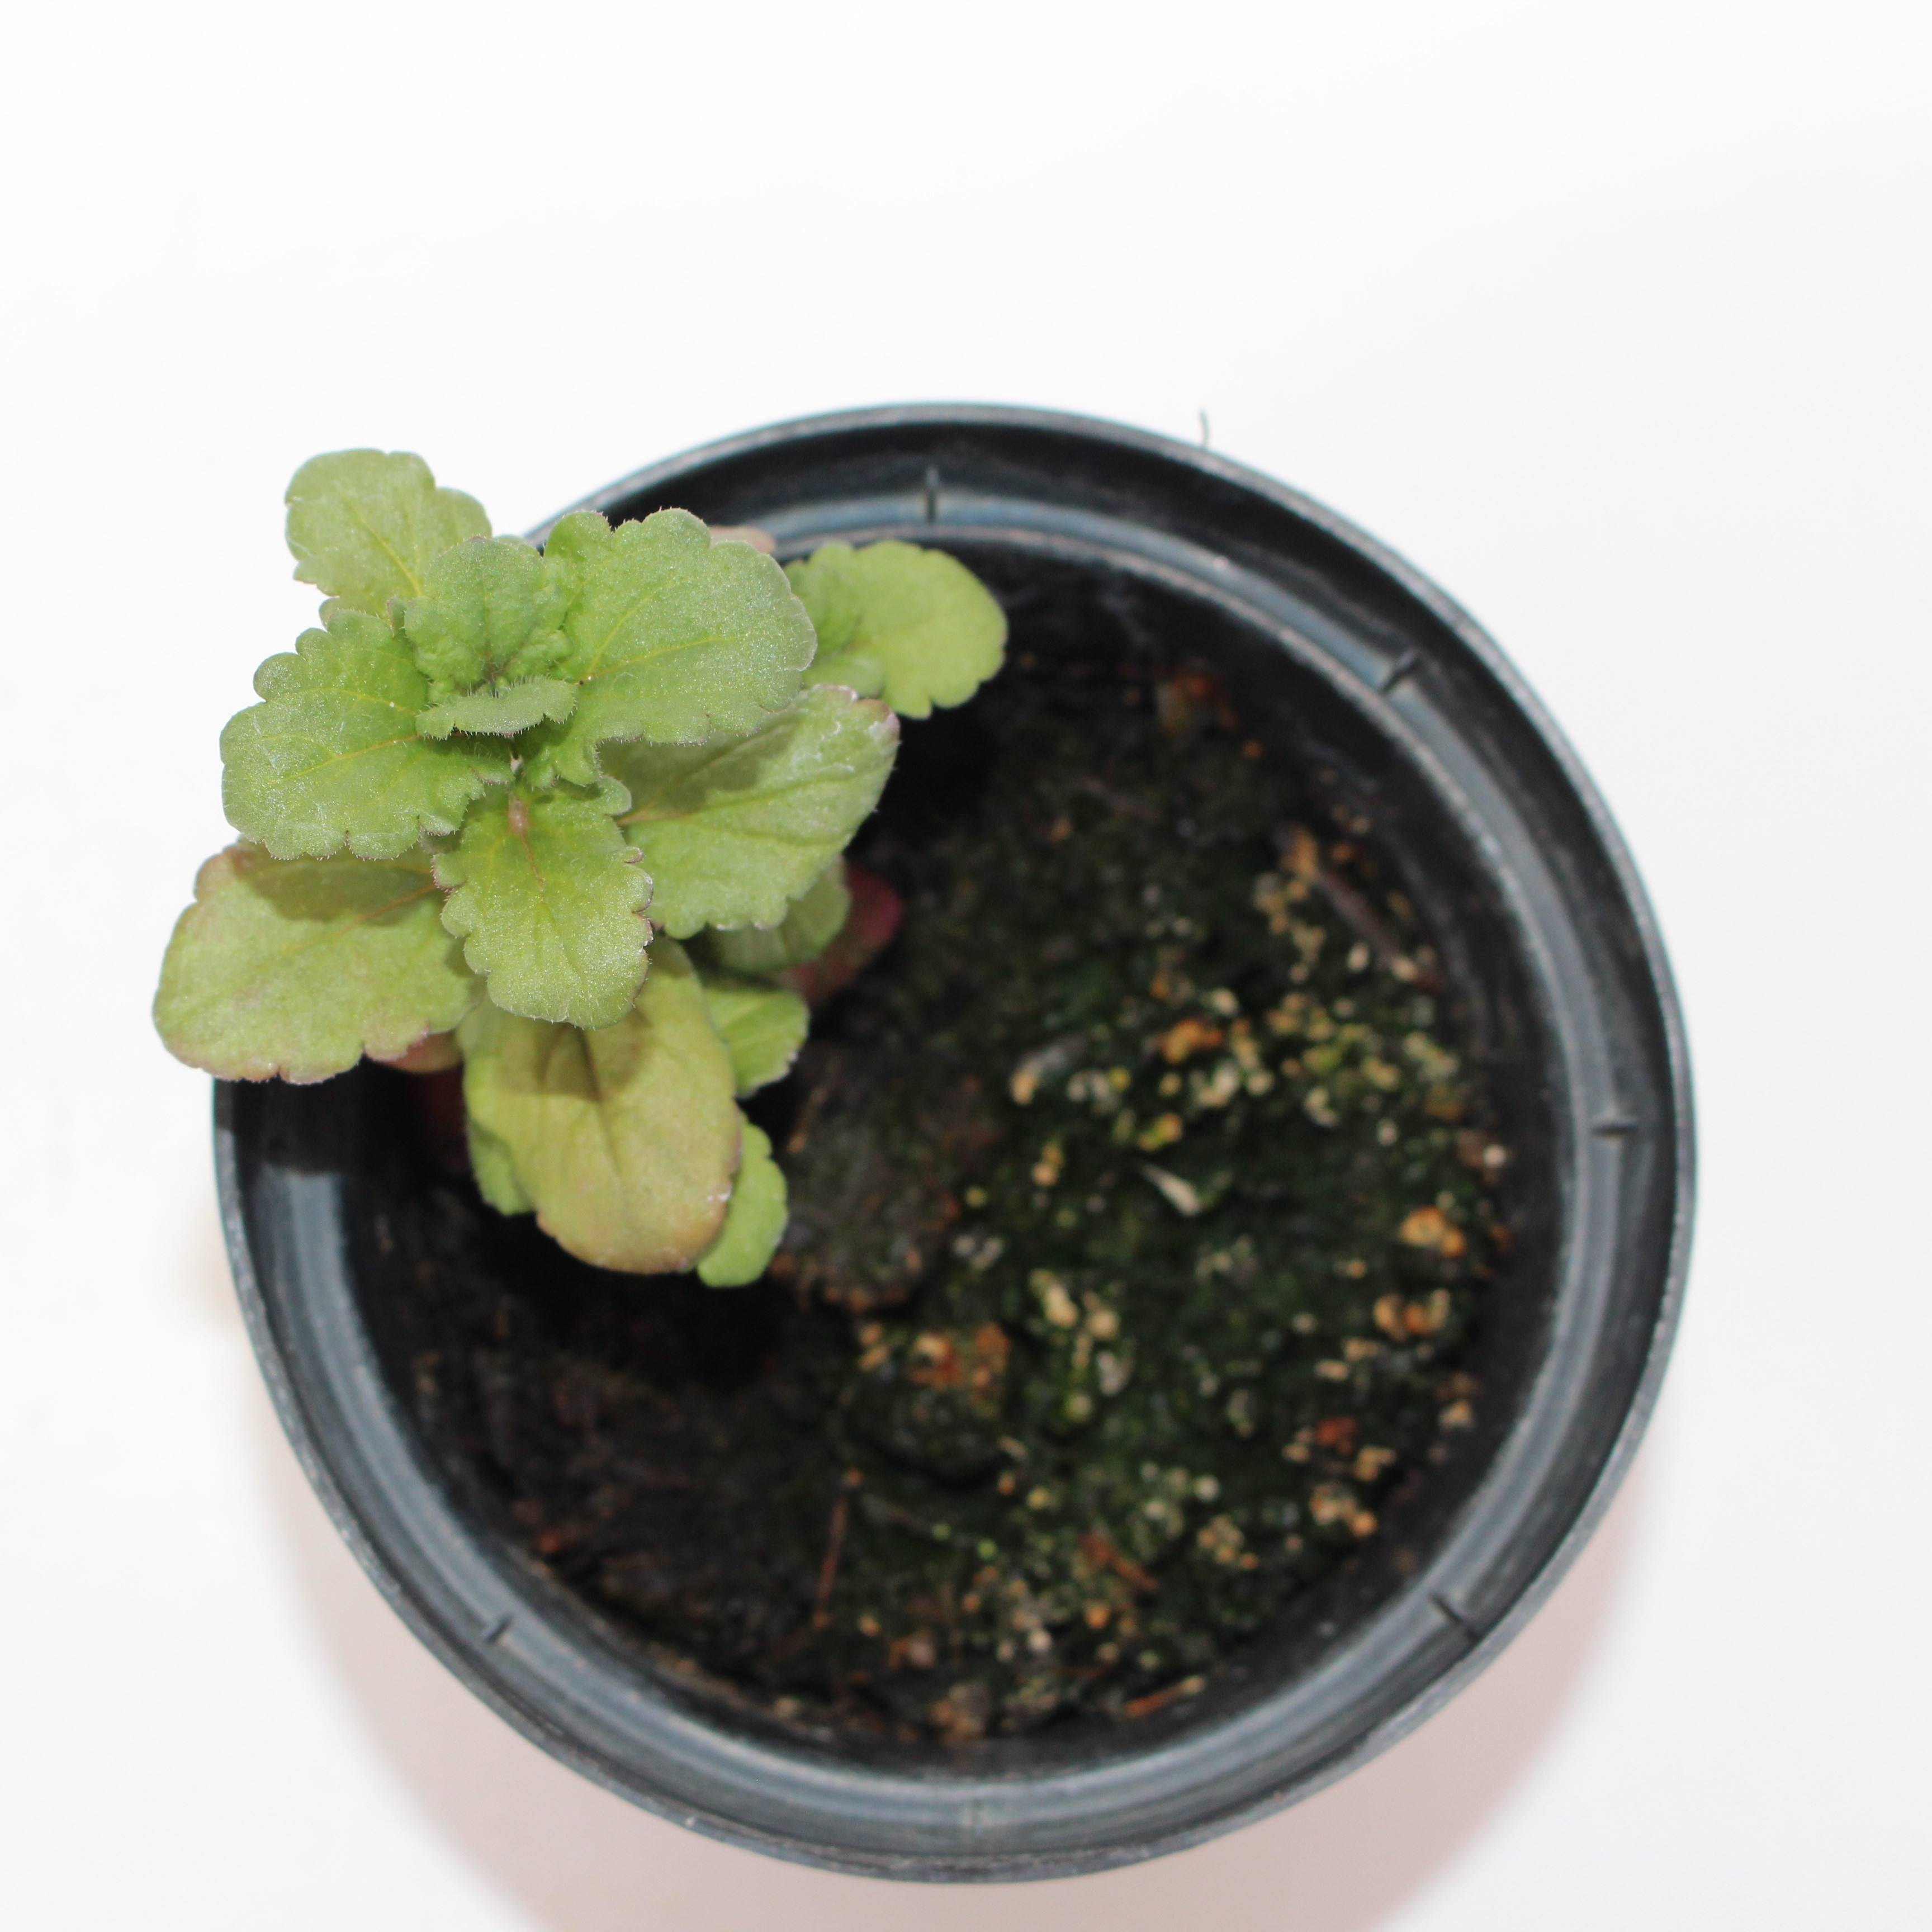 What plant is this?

Veronica persica
